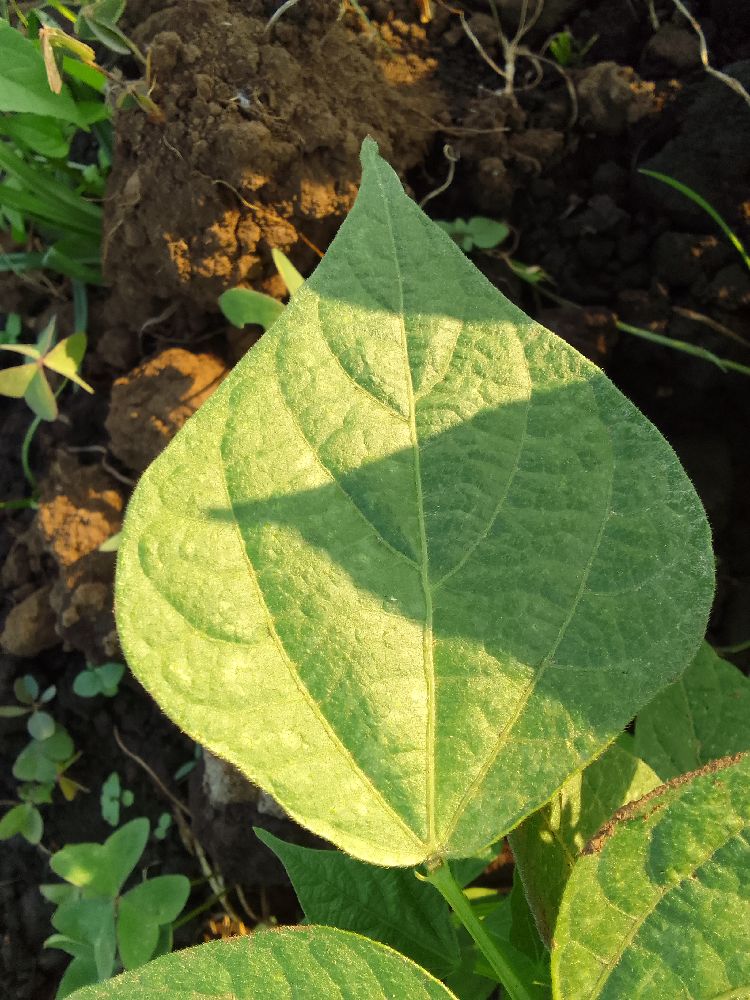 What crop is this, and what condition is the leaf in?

common bean, healthy
